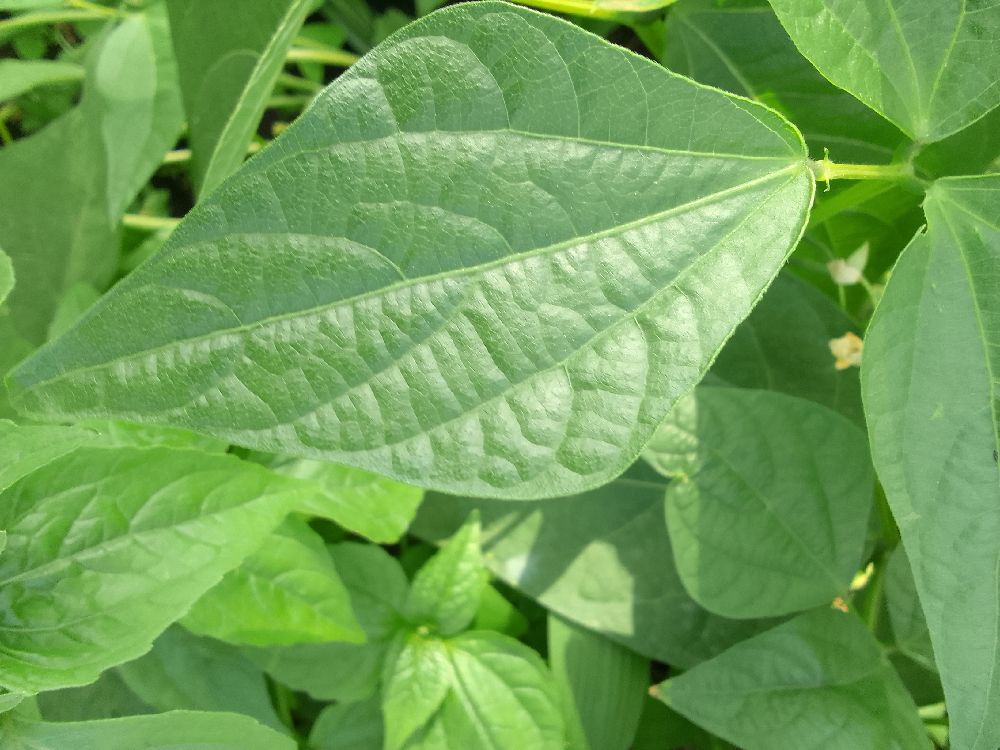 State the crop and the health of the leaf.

common bean, healthy
